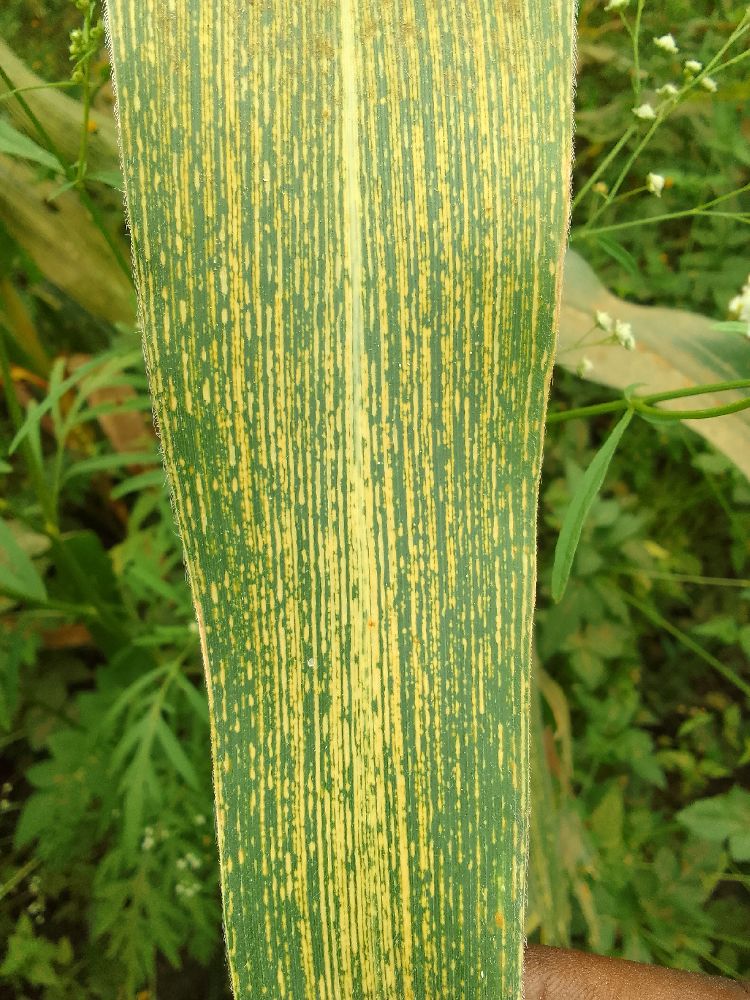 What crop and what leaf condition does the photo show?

maize, maize streak virus
